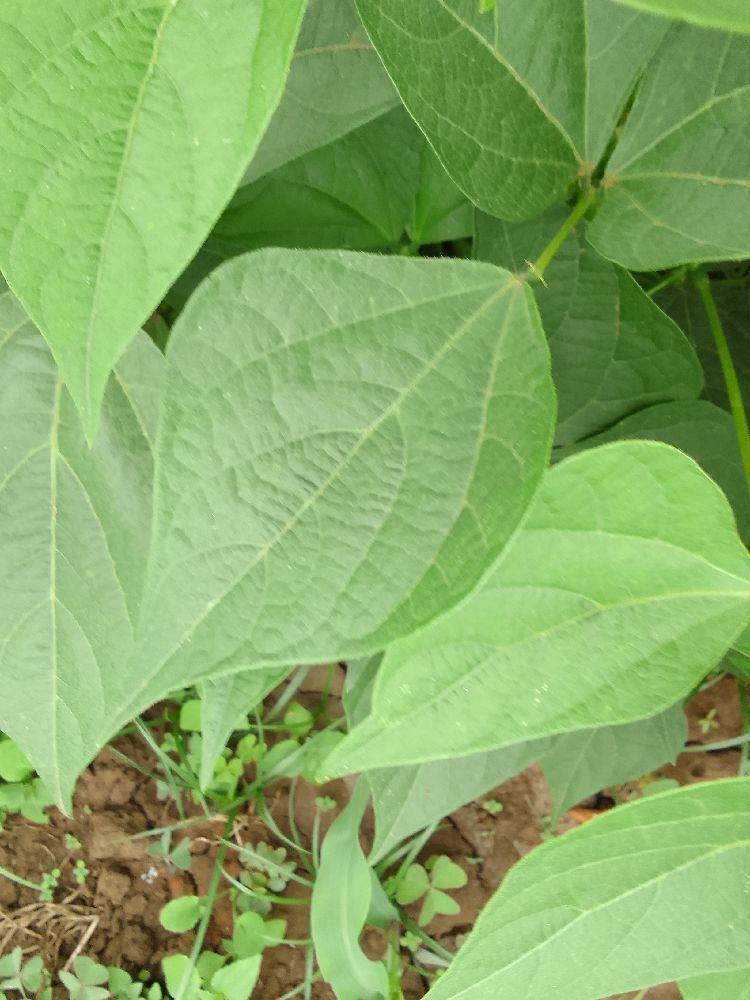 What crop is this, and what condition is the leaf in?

common bean, healthy
